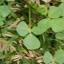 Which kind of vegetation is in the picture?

unstructured weed
